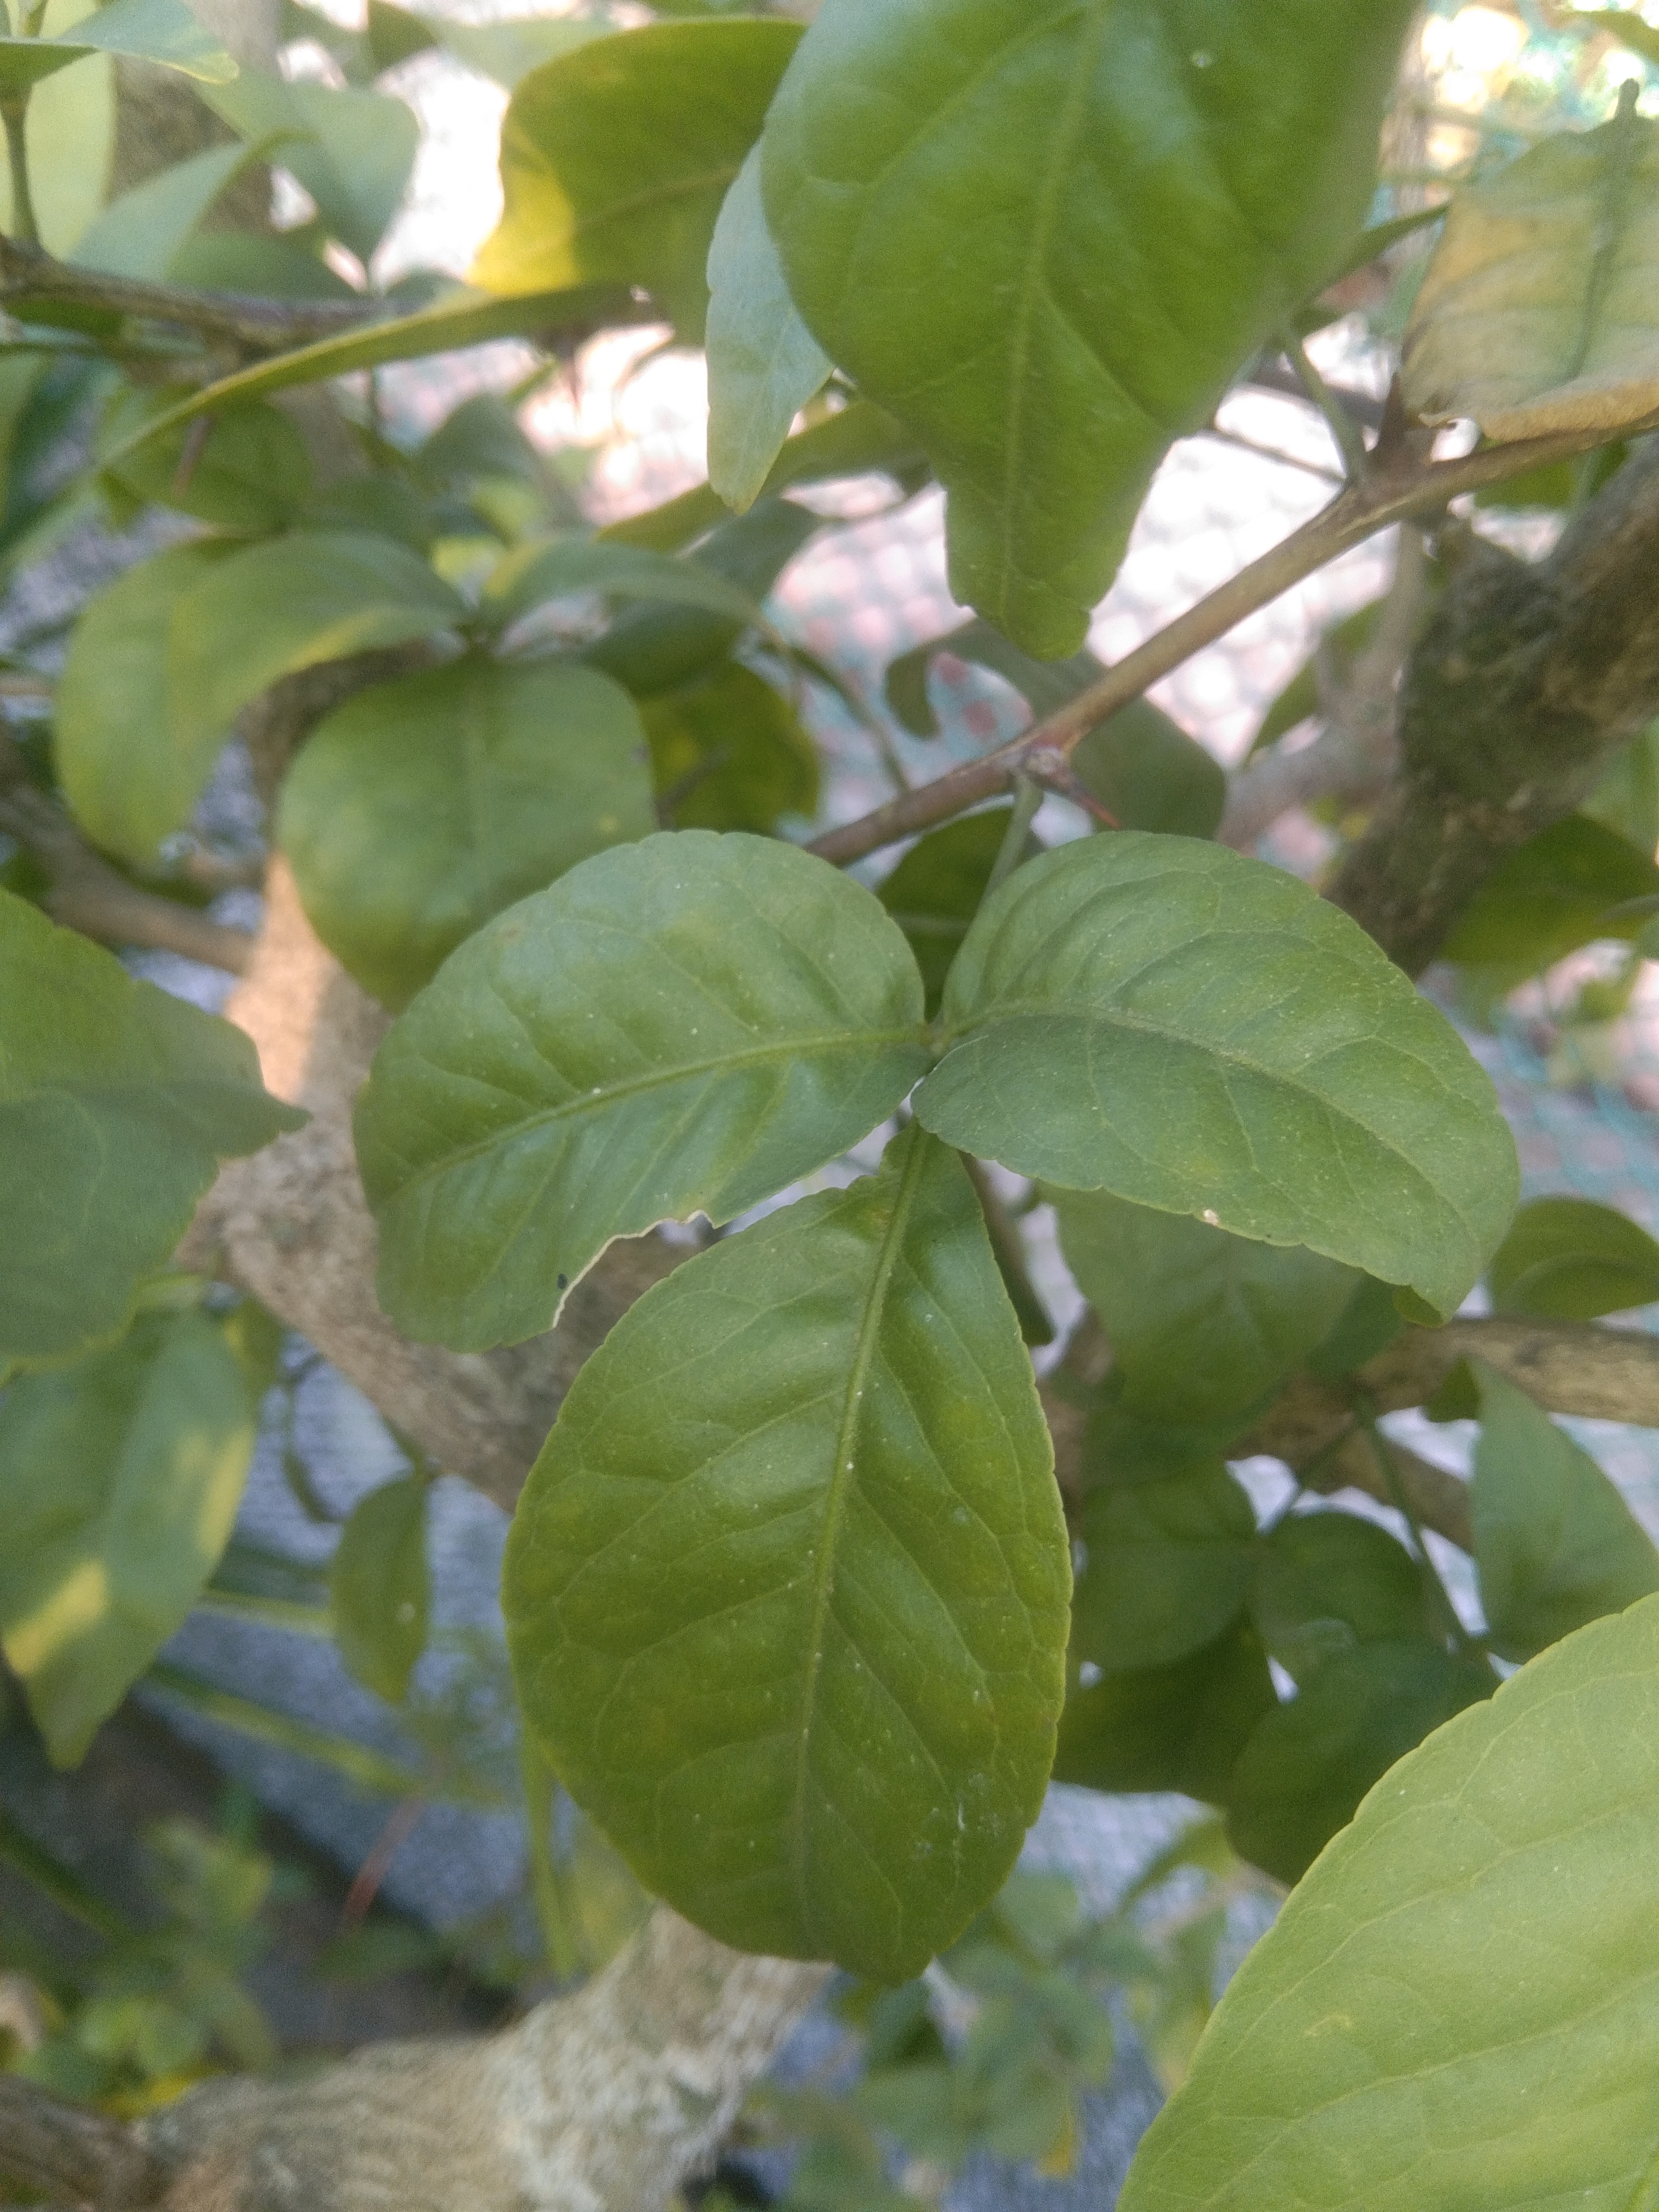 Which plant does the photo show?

wood apple
